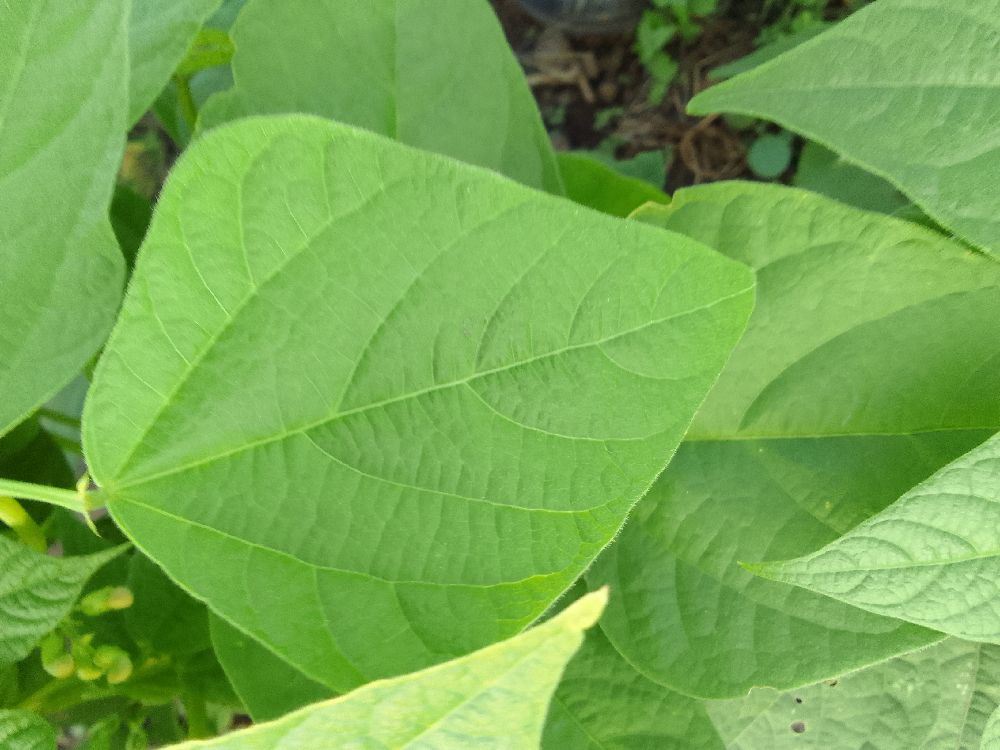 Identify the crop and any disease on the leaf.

common bean, healthy
